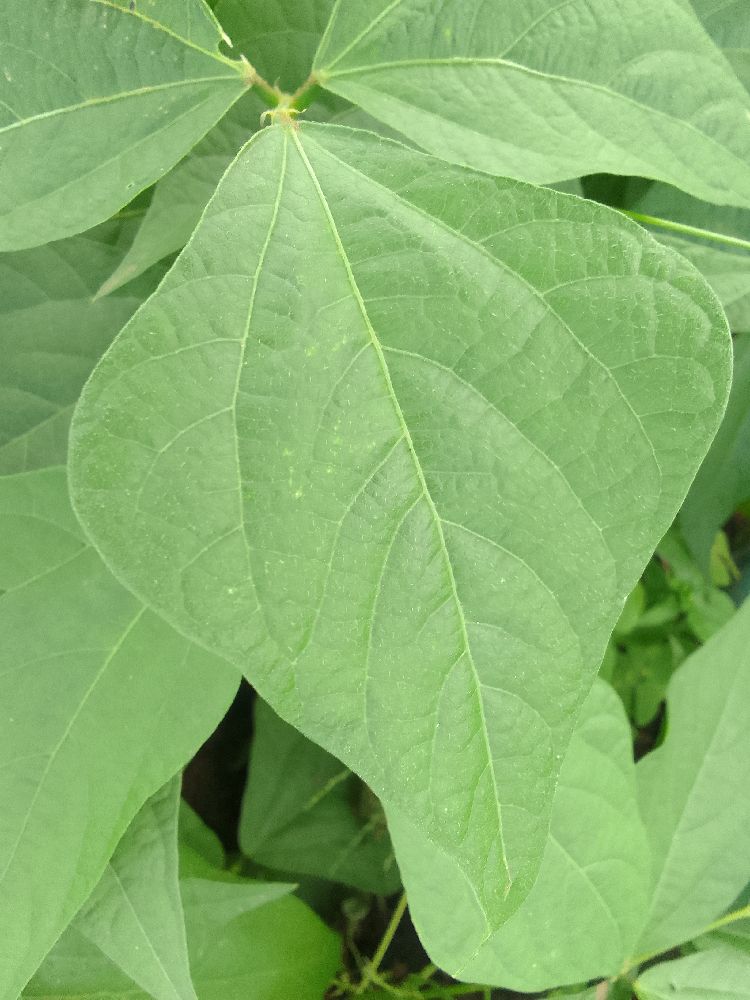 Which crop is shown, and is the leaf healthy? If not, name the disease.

common bean, healthy
